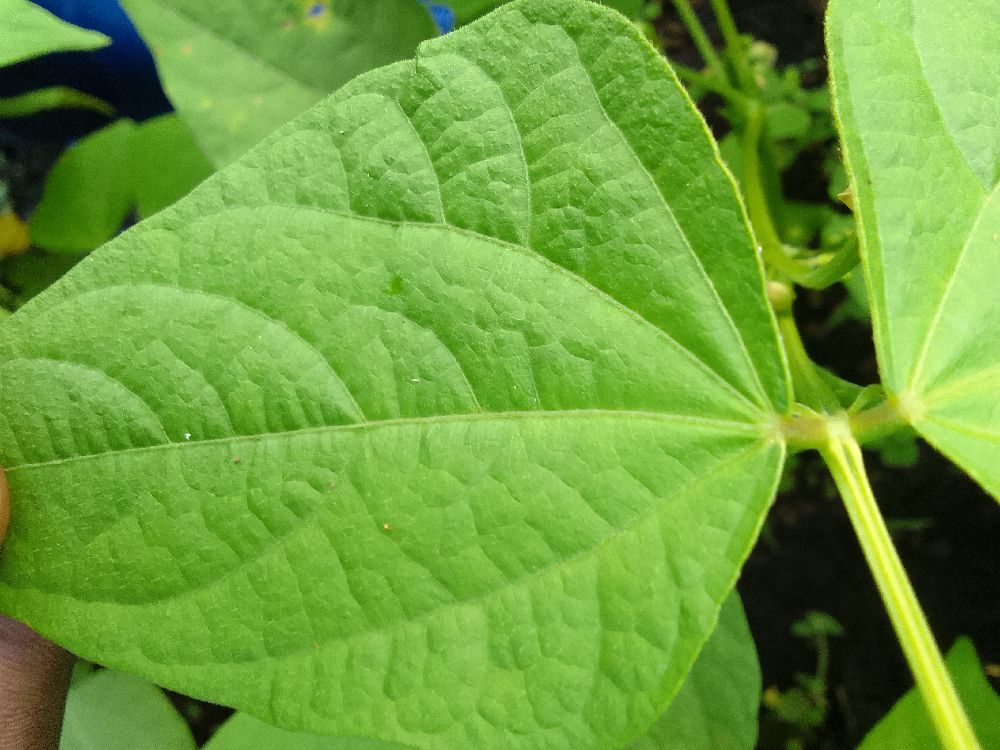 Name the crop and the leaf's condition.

common bean, healthy
